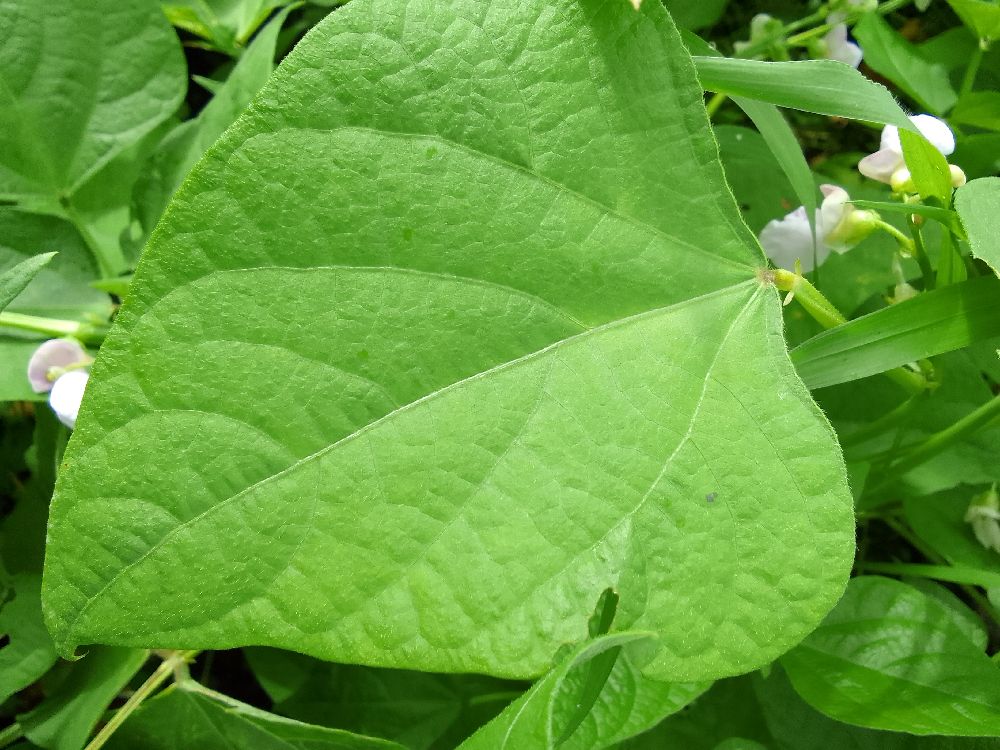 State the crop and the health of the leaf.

common bean, healthy
